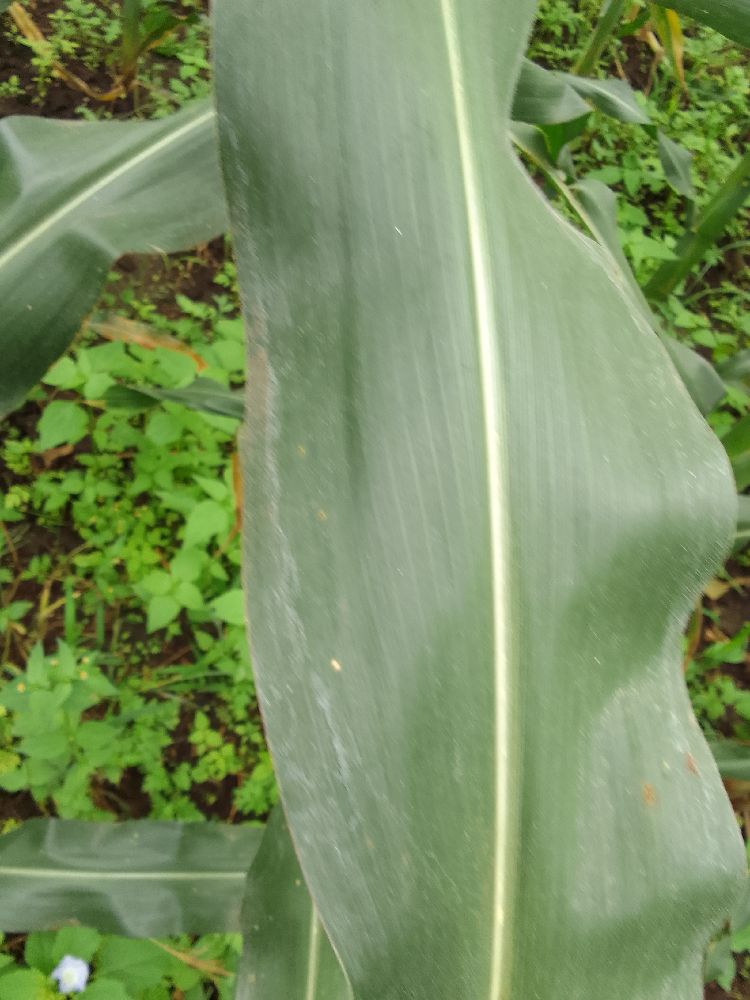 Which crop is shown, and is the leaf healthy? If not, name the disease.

maize, healthy
